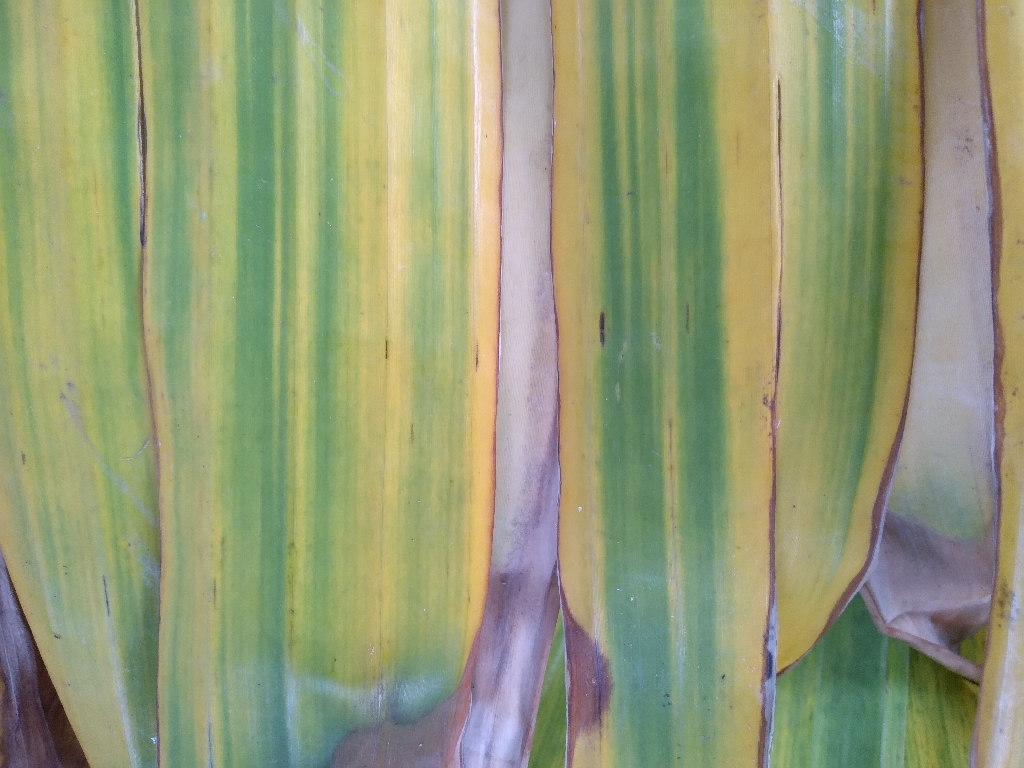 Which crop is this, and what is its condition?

banana, fusarium wilt race 1
